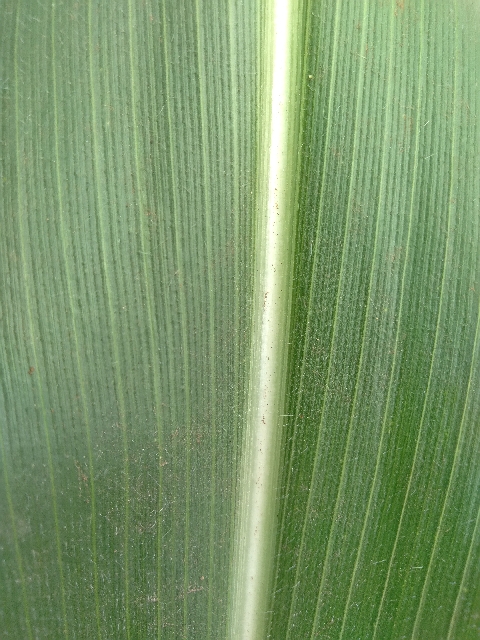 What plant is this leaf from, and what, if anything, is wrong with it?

maize, healthy
